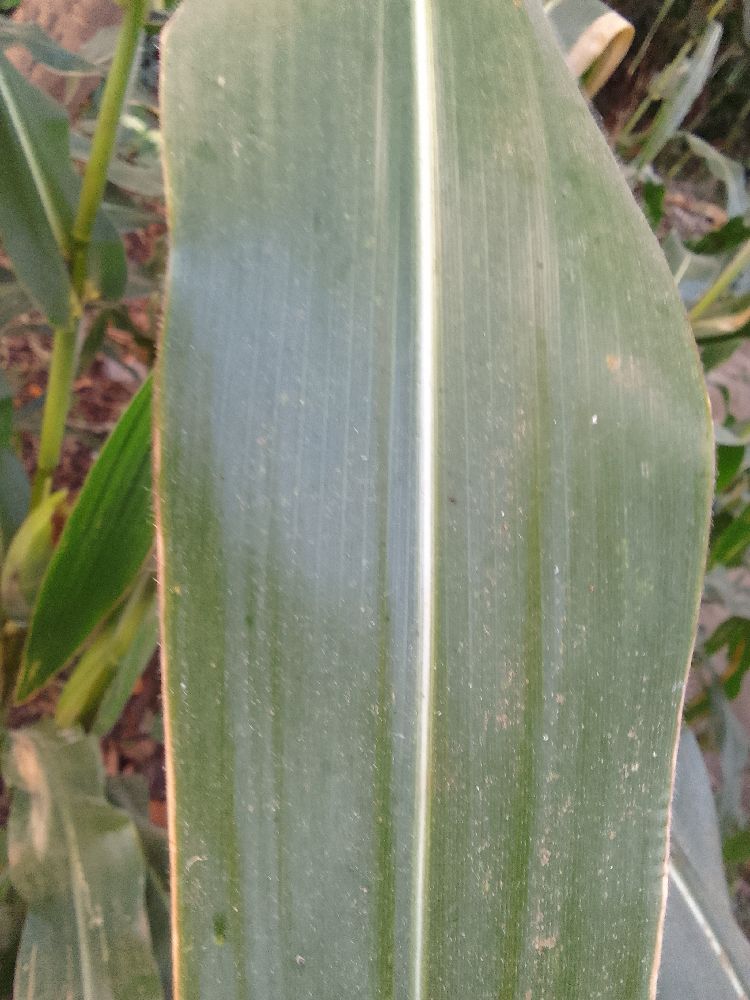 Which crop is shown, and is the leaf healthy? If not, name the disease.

maize, healthy
